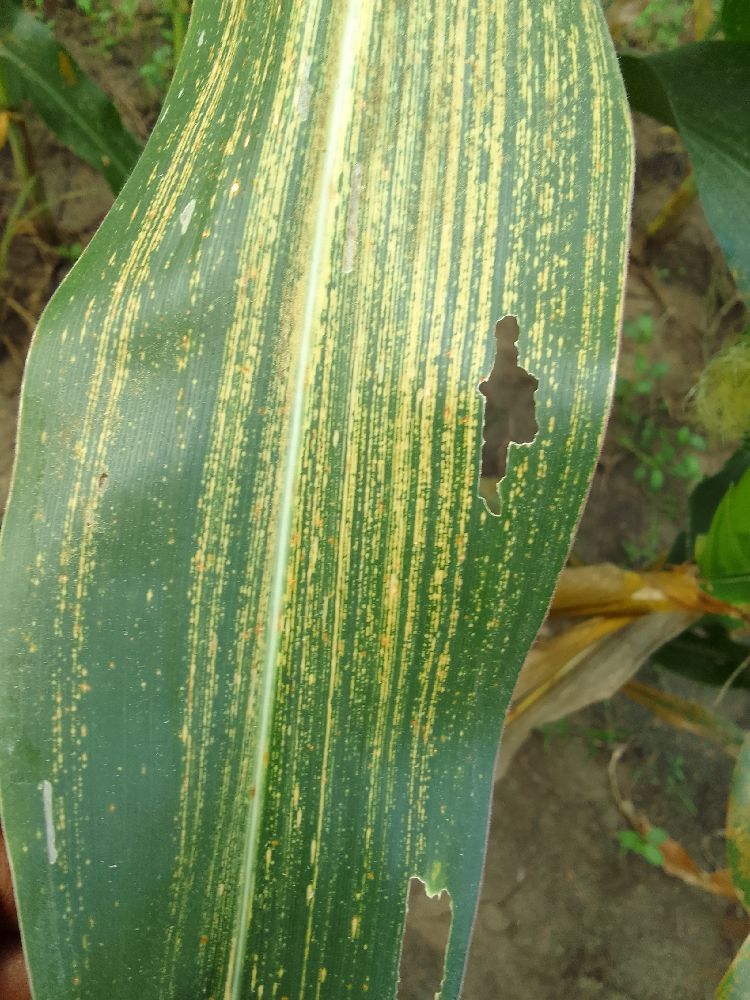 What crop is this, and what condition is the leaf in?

maize, maize streak virus
